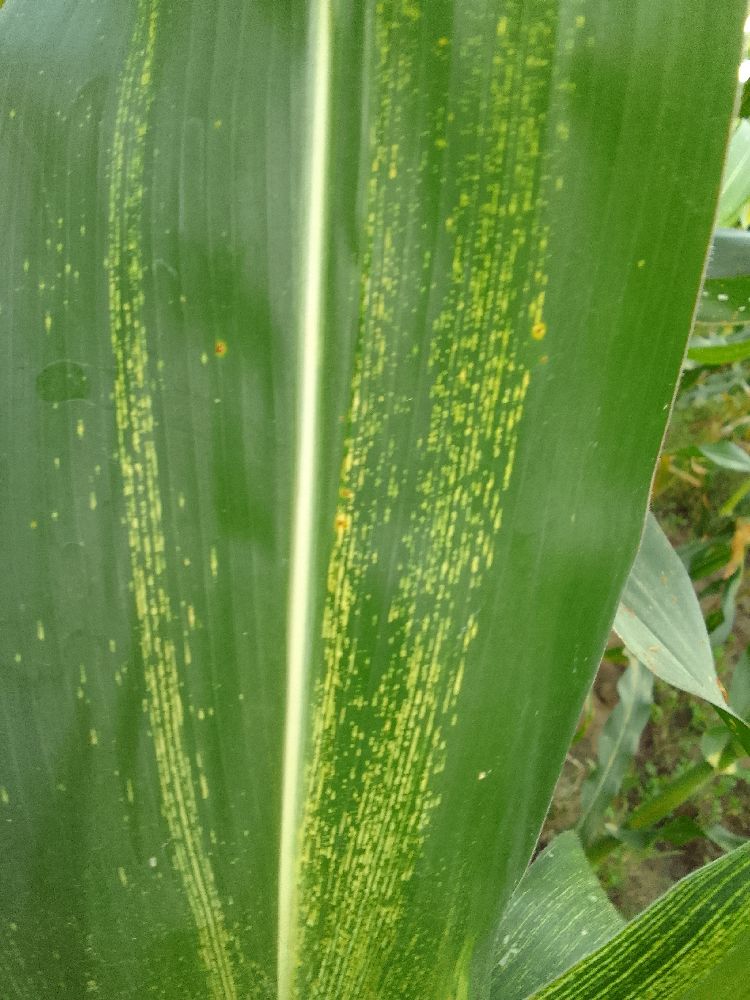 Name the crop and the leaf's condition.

maize, maize streak virus
